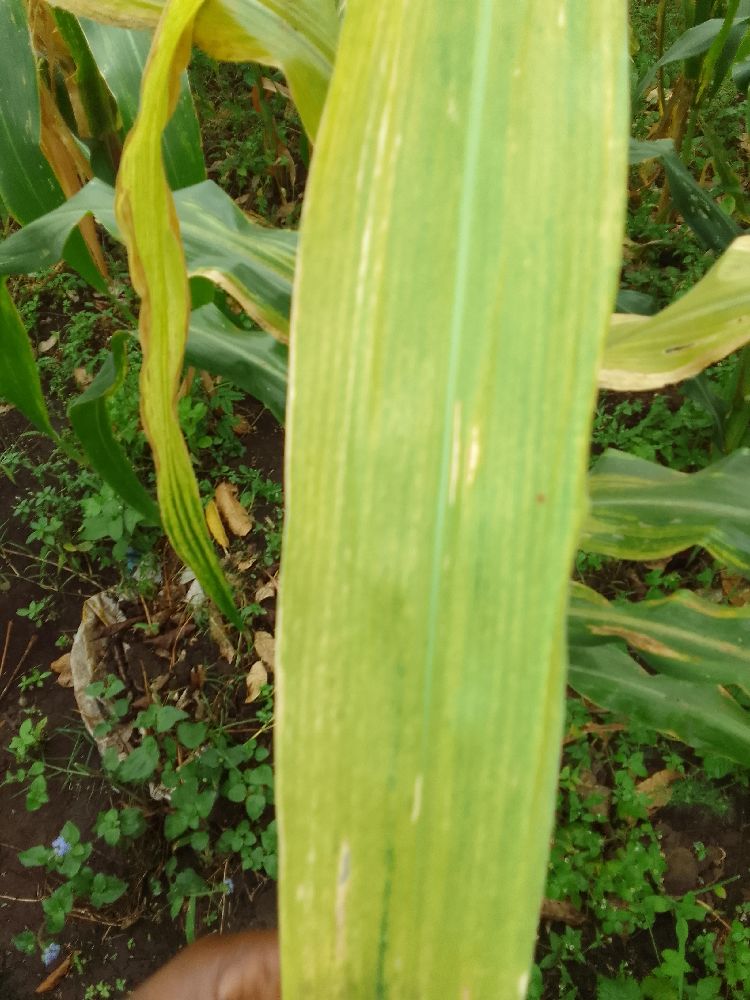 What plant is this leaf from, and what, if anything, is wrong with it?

maize, maize lethal necrosis
